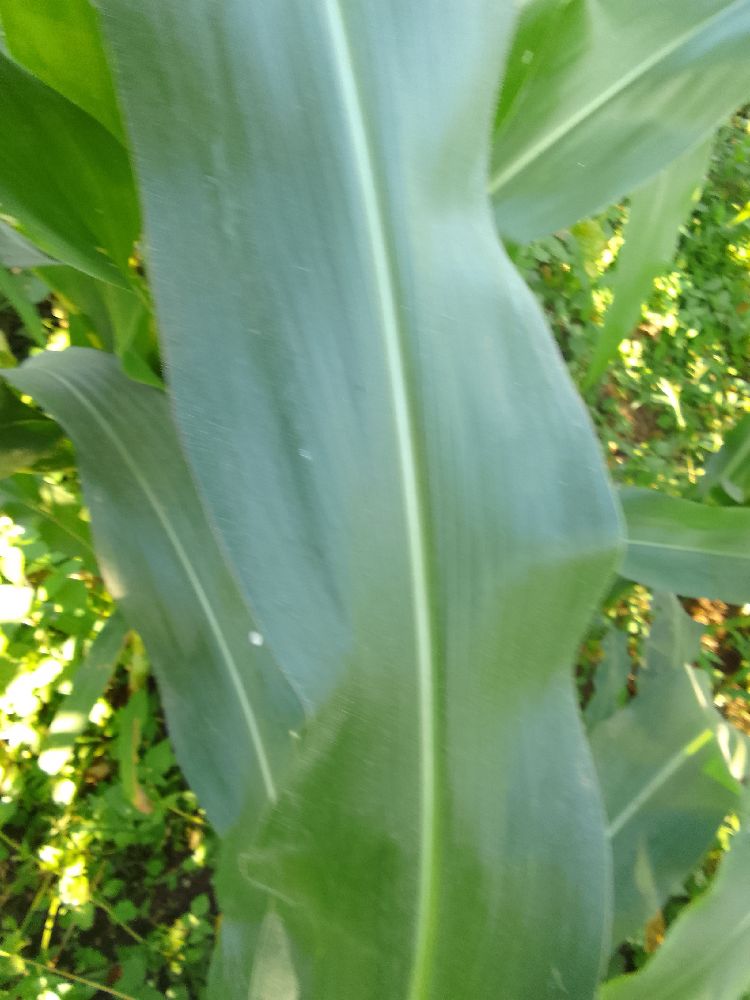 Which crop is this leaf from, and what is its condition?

maize, healthy
